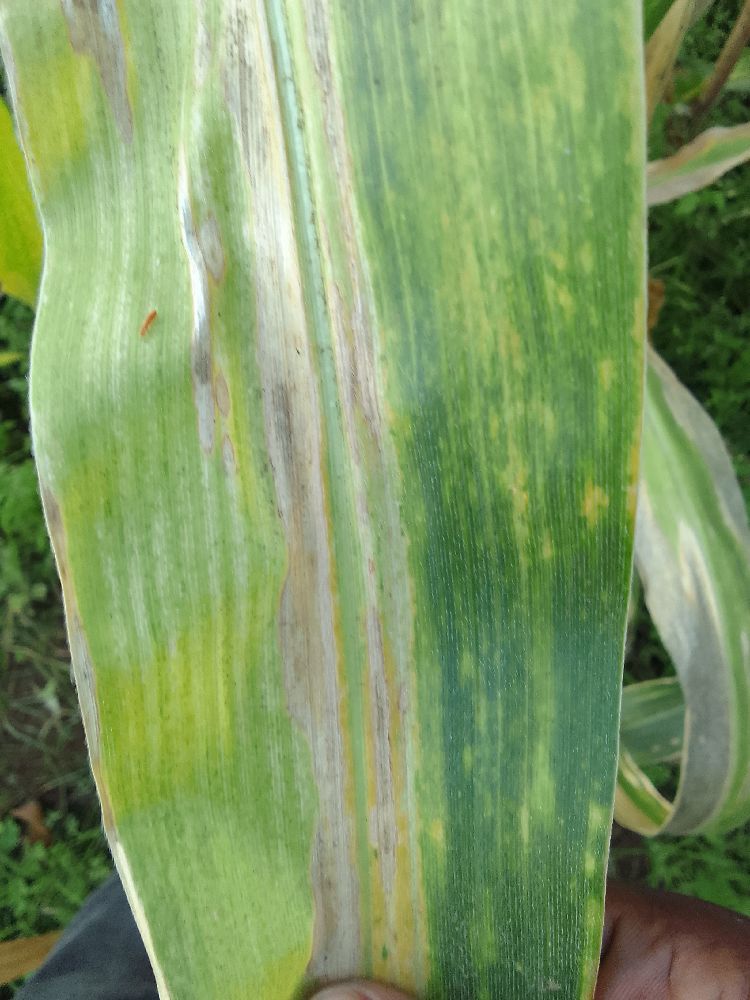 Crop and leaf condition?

maize, maize lethal necrosis
